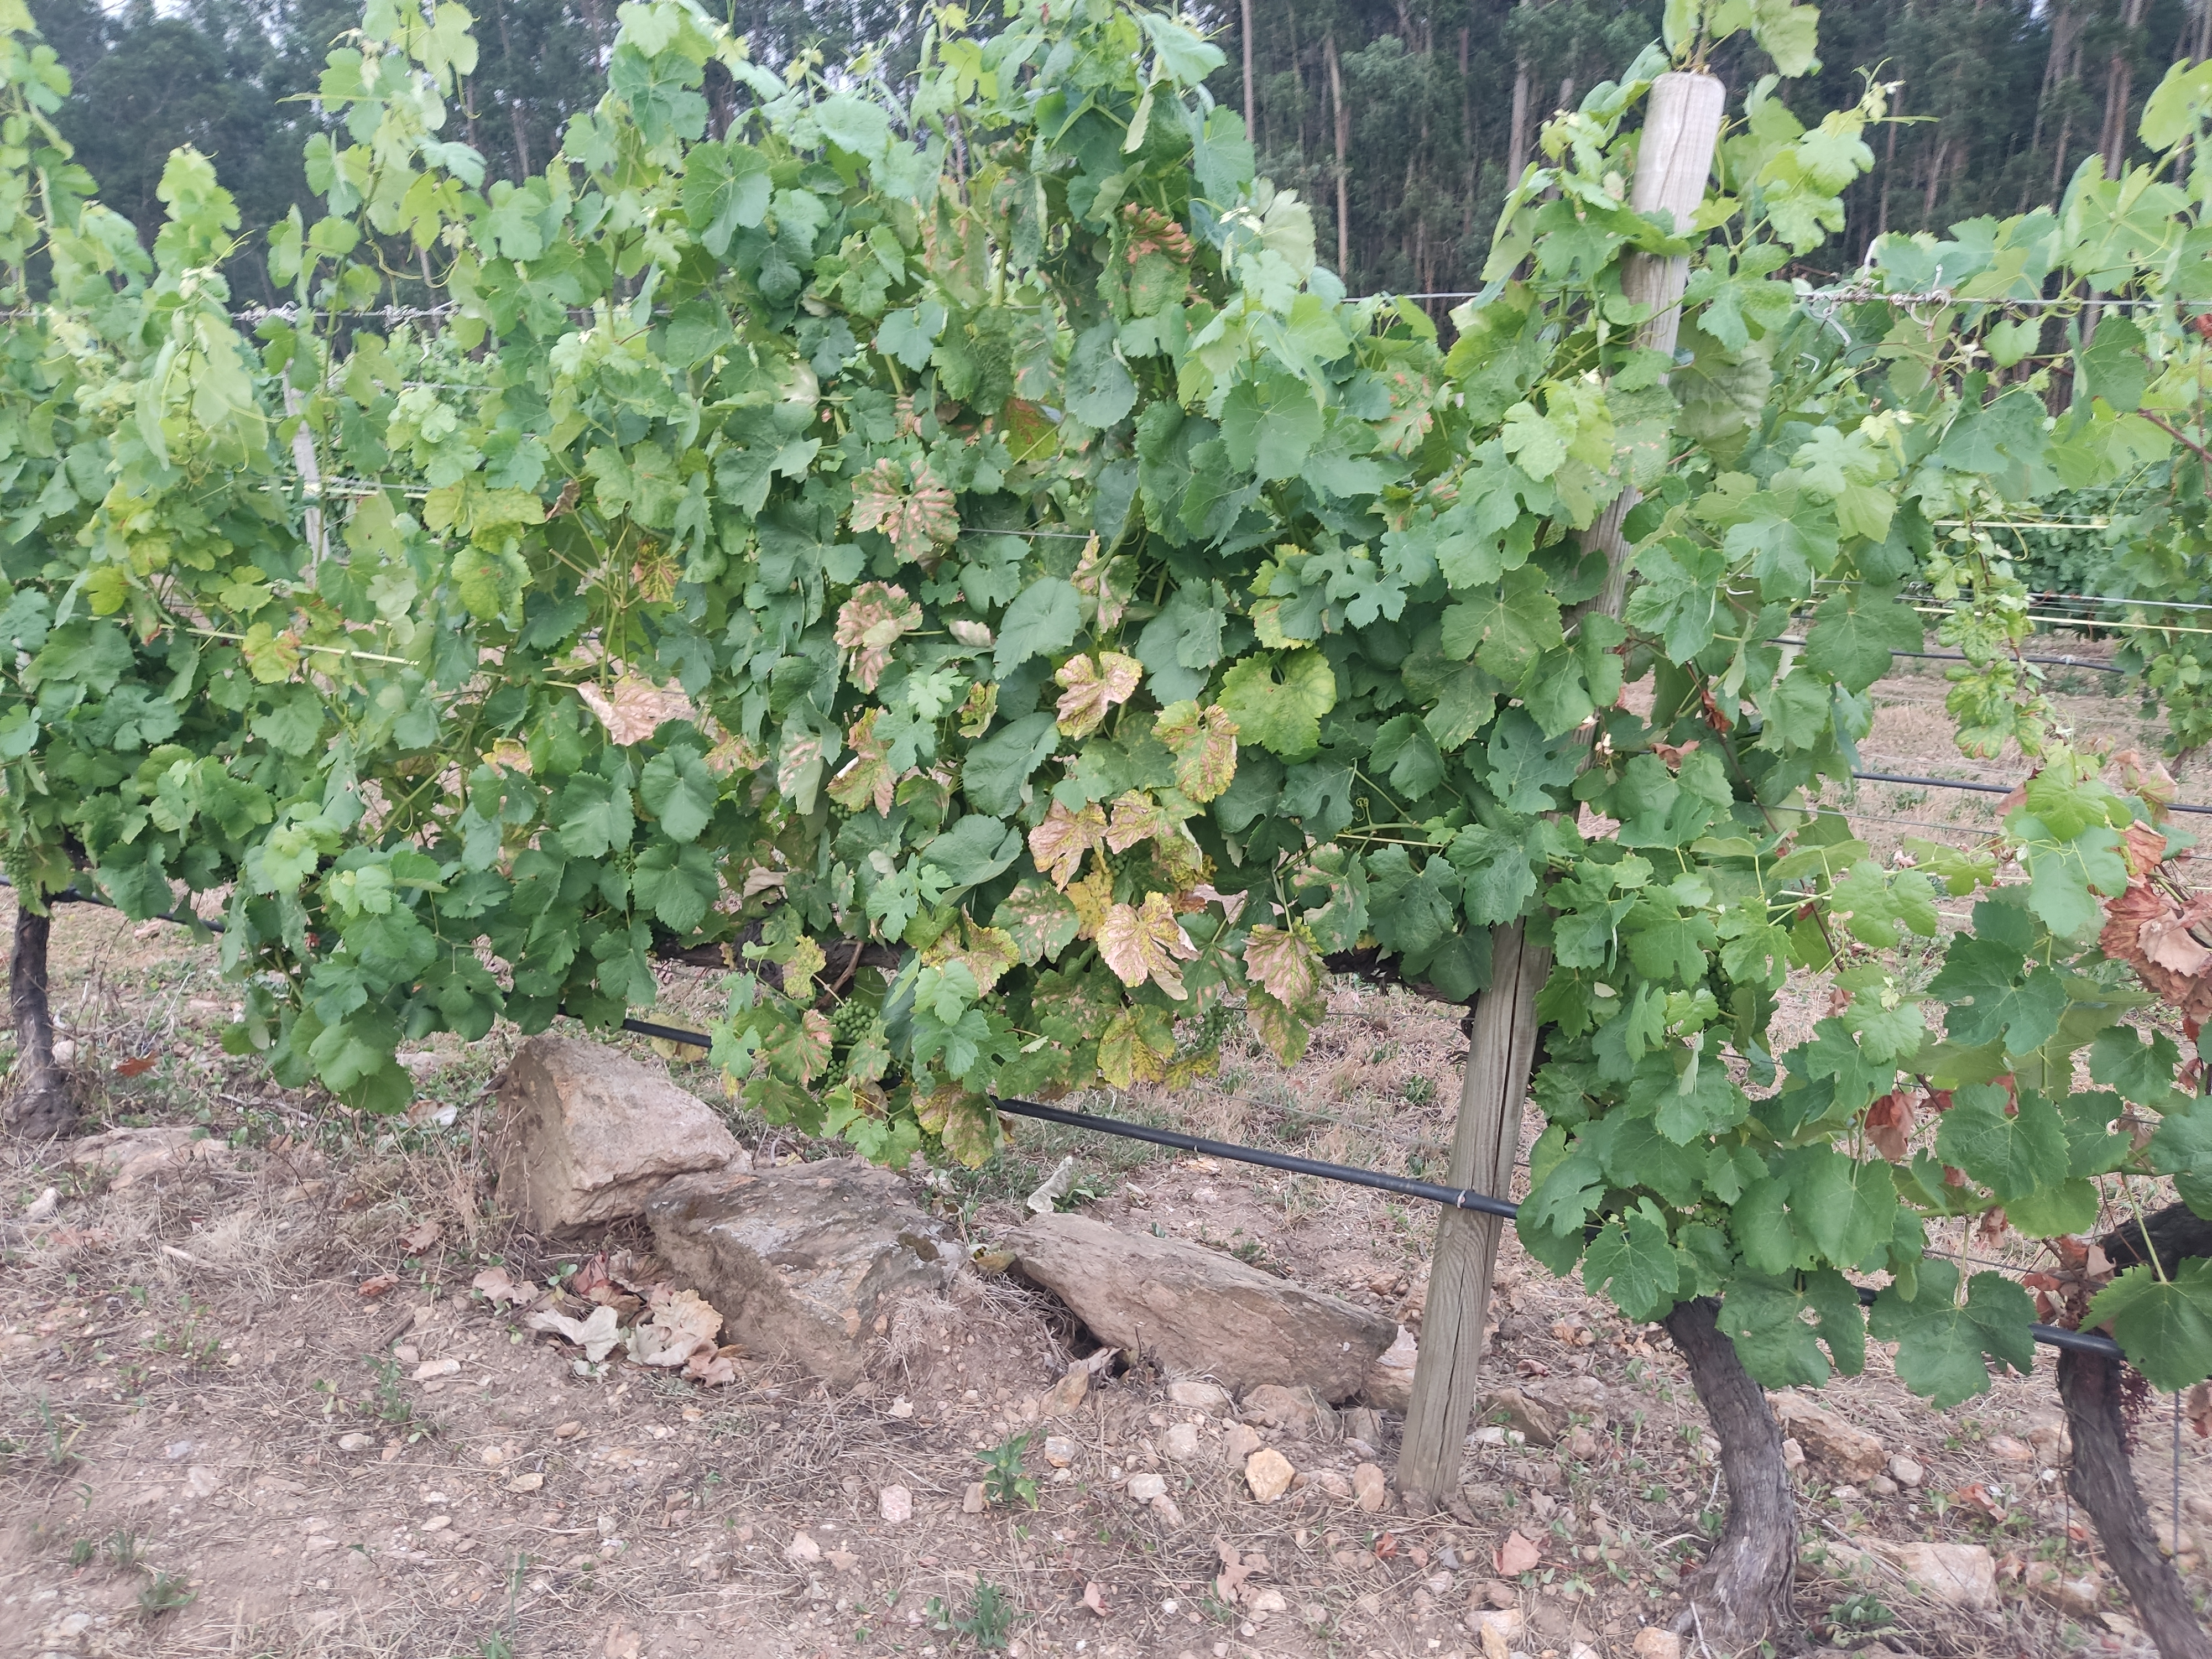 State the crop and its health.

grapevine, affected by esca disease
